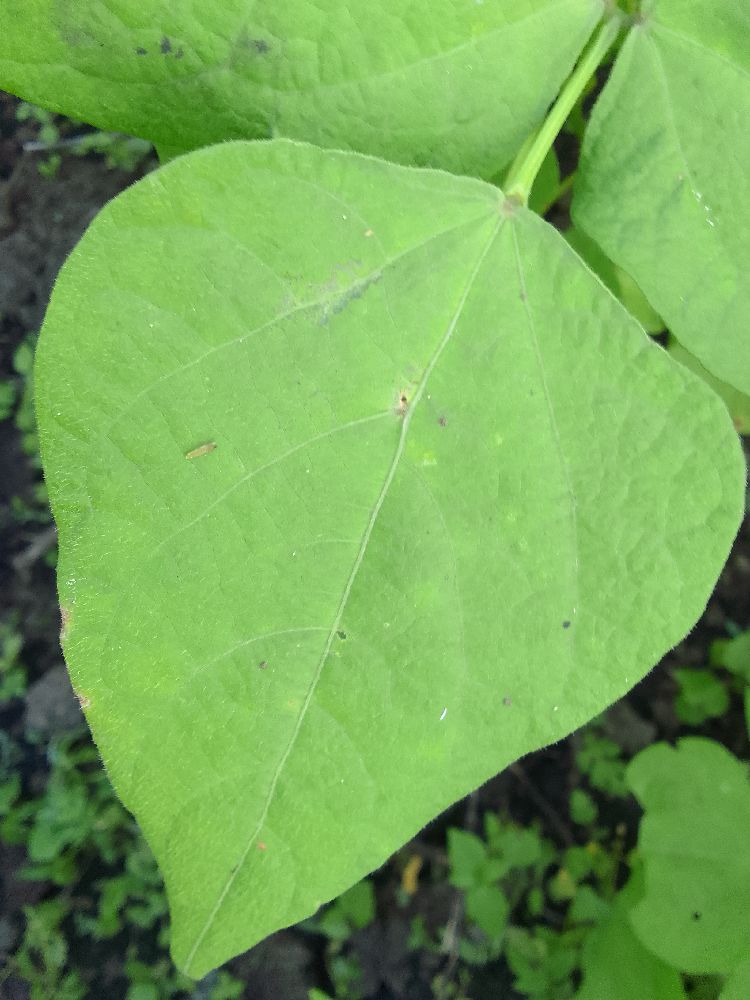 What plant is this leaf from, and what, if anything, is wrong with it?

common bean, healthy
